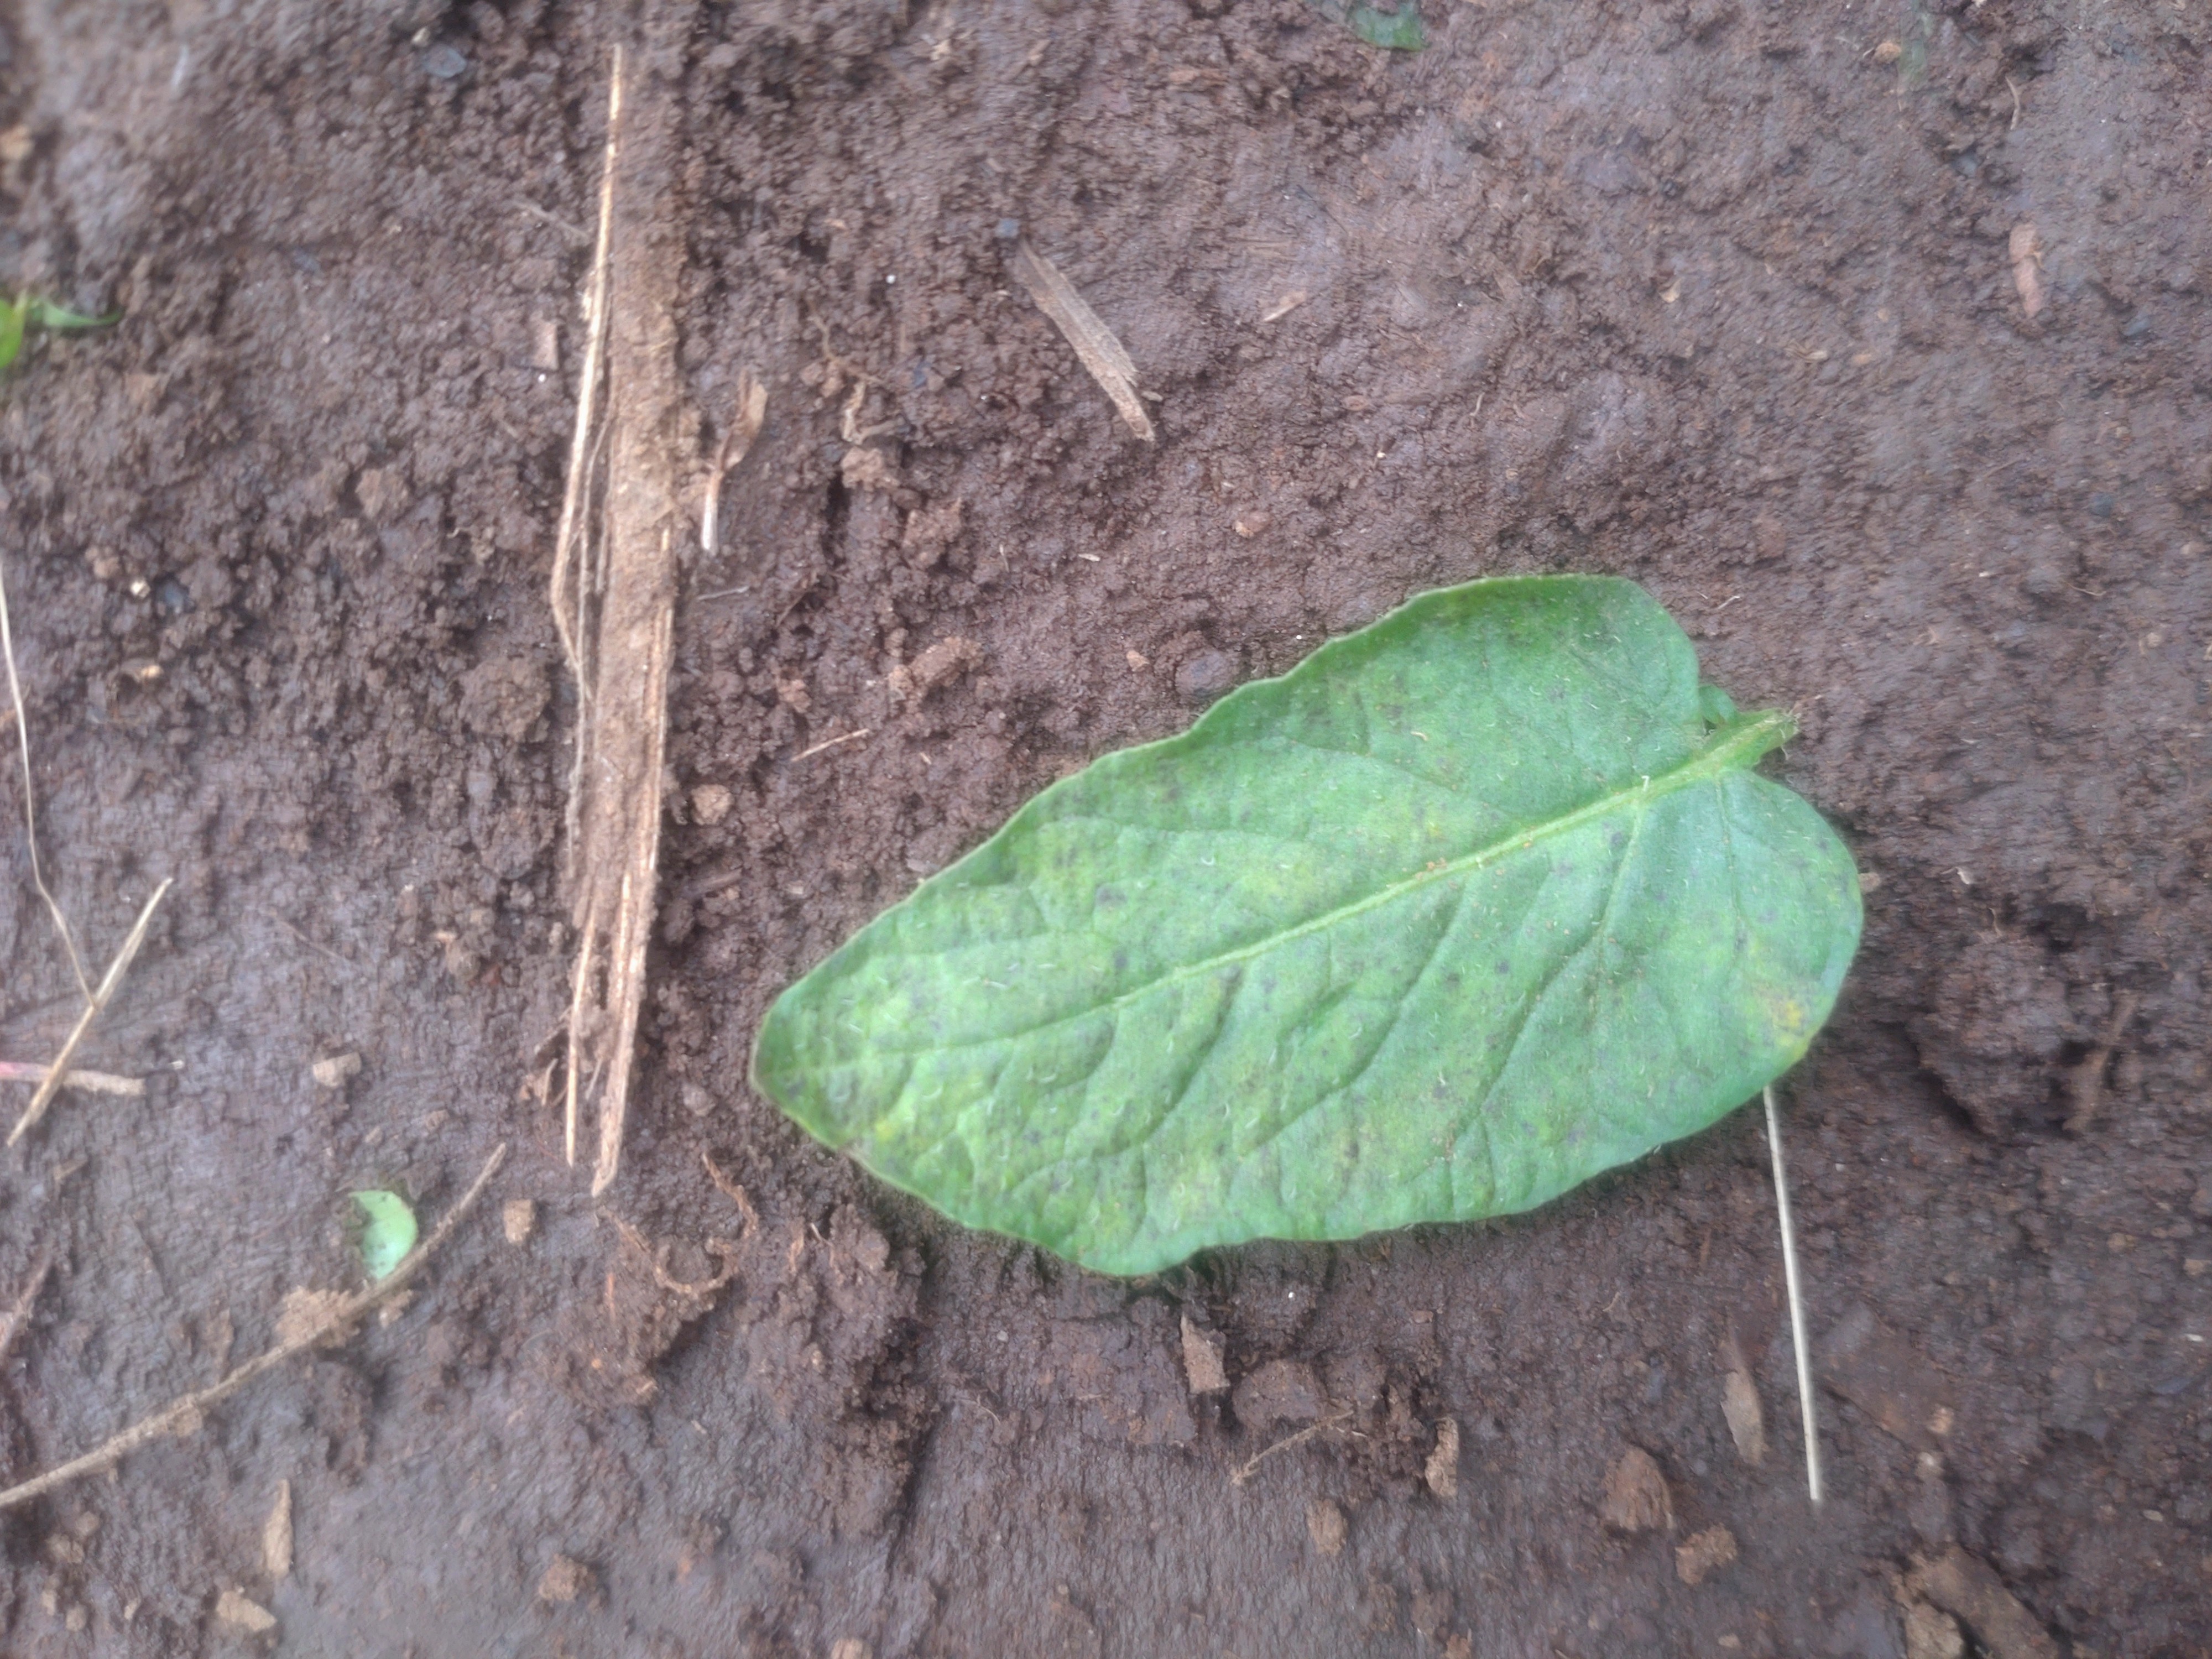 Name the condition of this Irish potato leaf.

late blight
